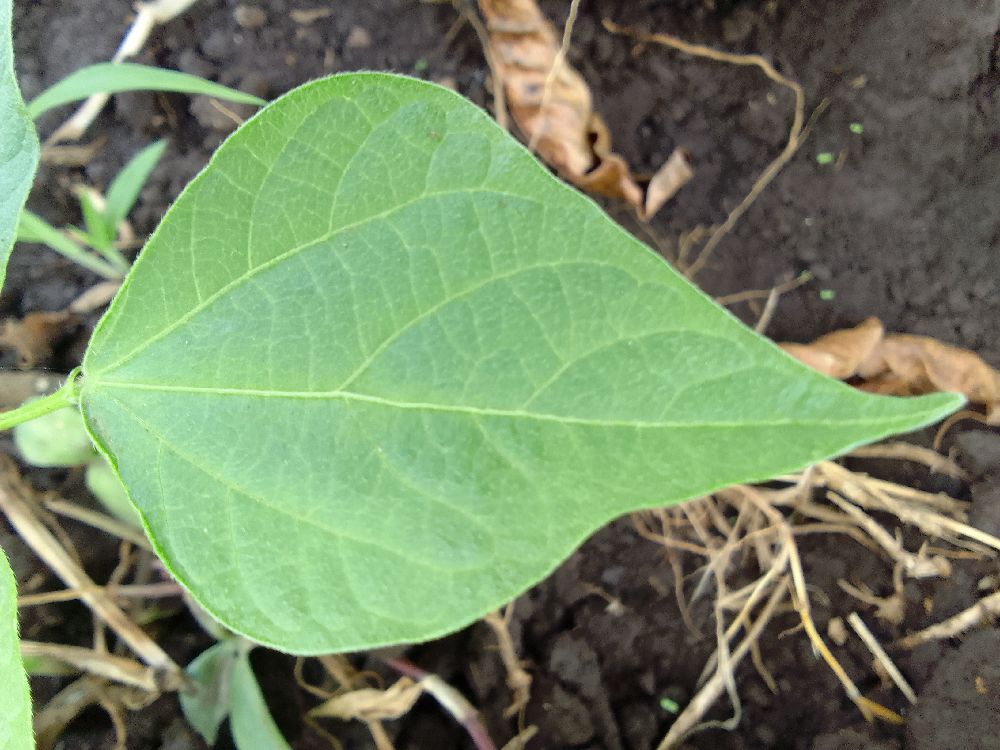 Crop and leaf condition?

common bean, healthy
